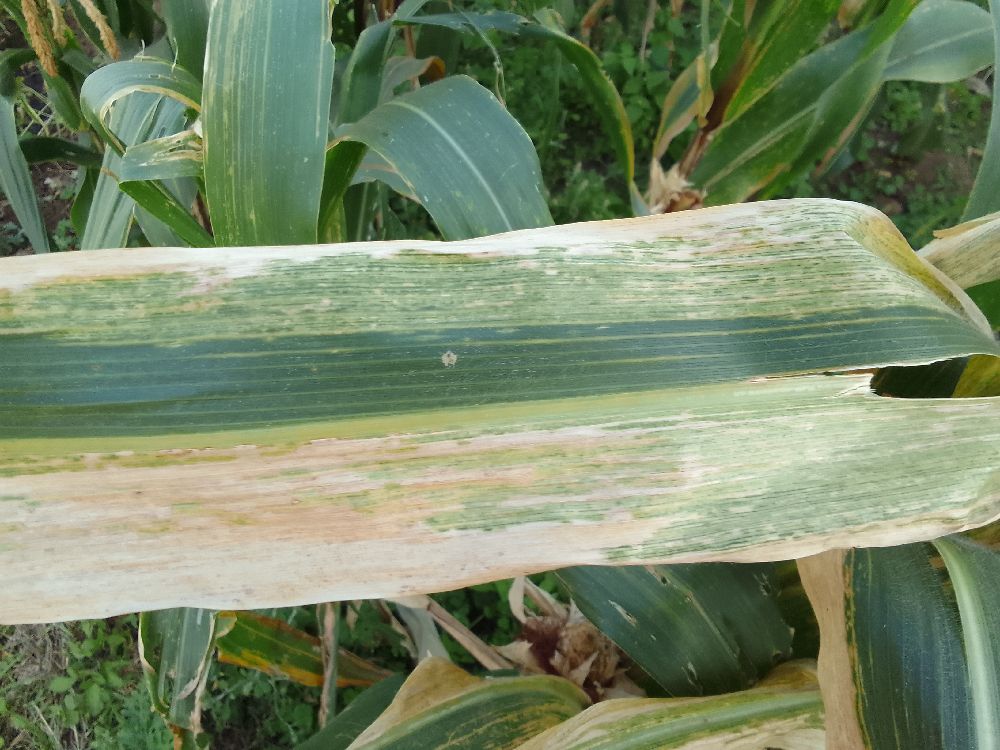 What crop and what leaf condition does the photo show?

maize, maize lethal necrosis
